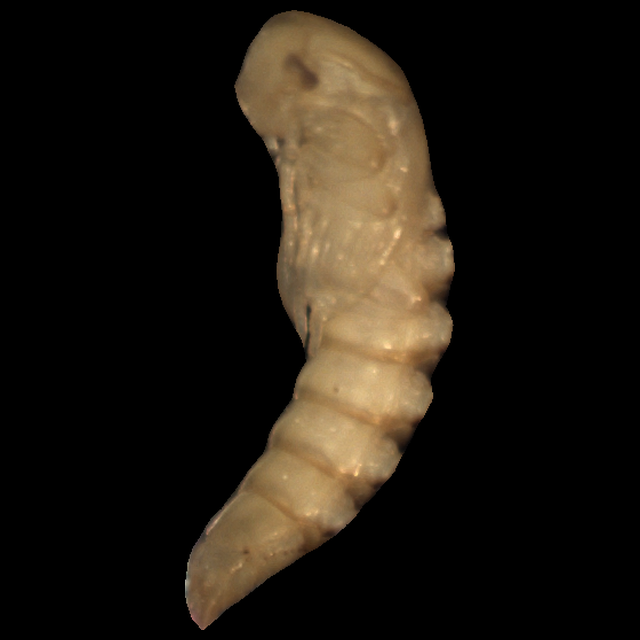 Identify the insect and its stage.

mealworm pupa
